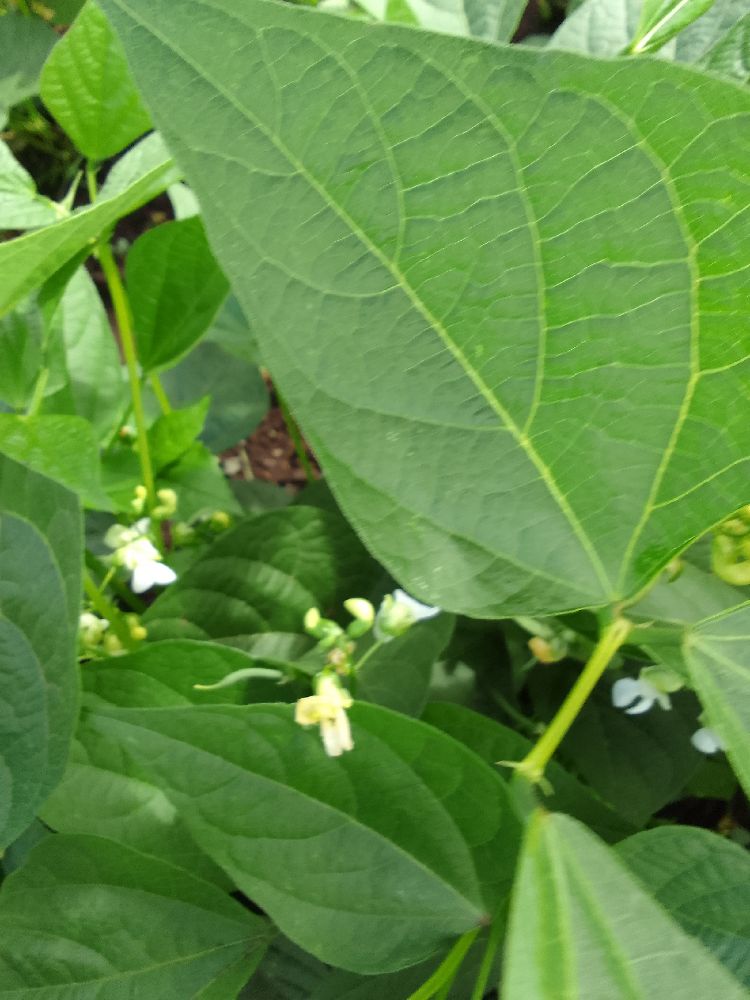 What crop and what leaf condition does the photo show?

common bean, healthy
